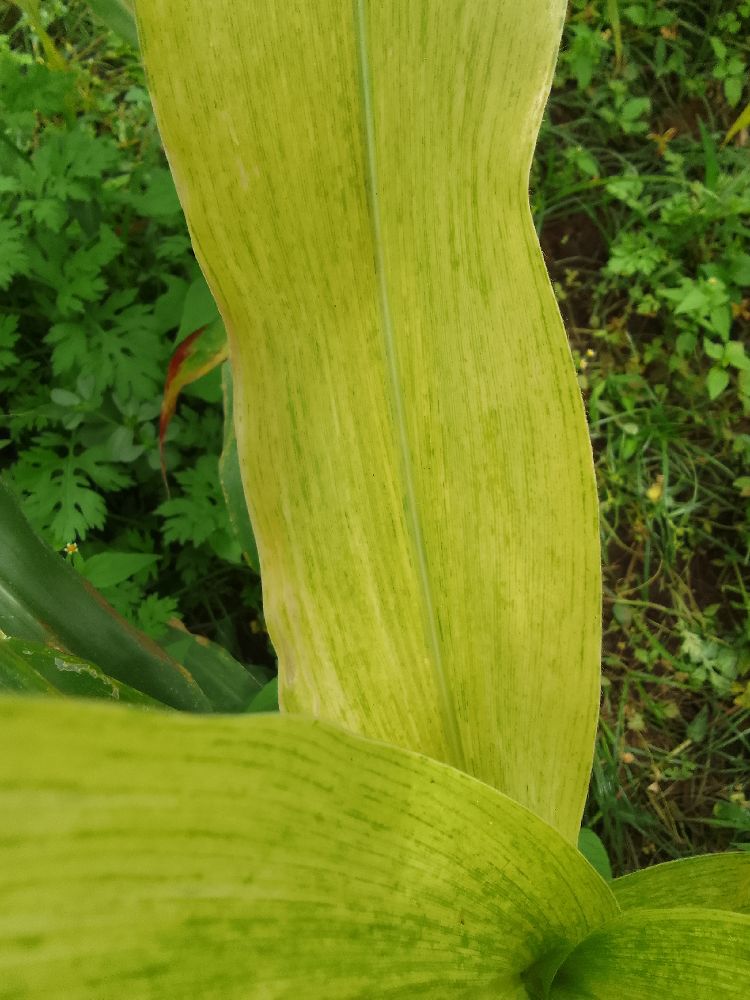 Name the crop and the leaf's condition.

maize, maize lethal necrosis
